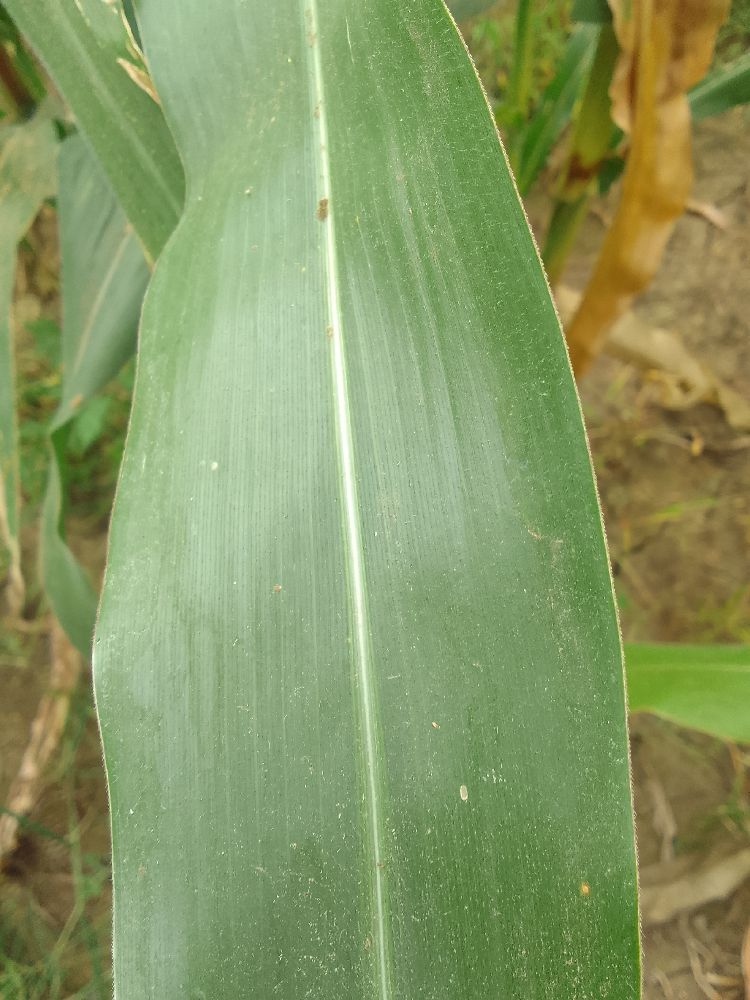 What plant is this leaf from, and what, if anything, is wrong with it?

maize, healthy
